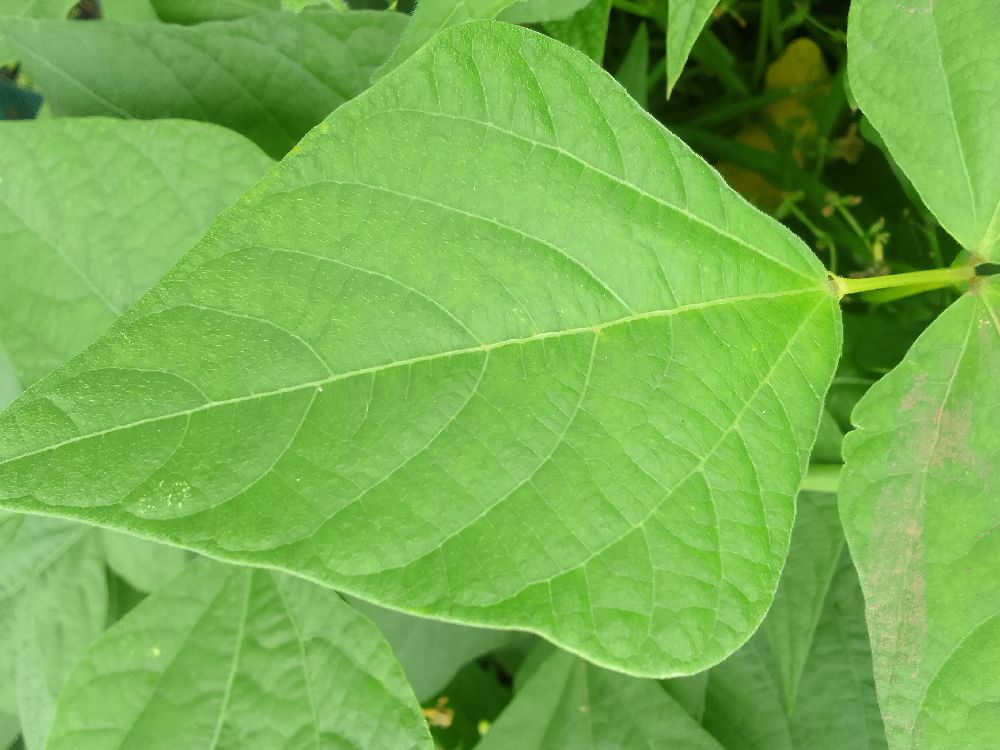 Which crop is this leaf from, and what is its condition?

common bean, healthy
